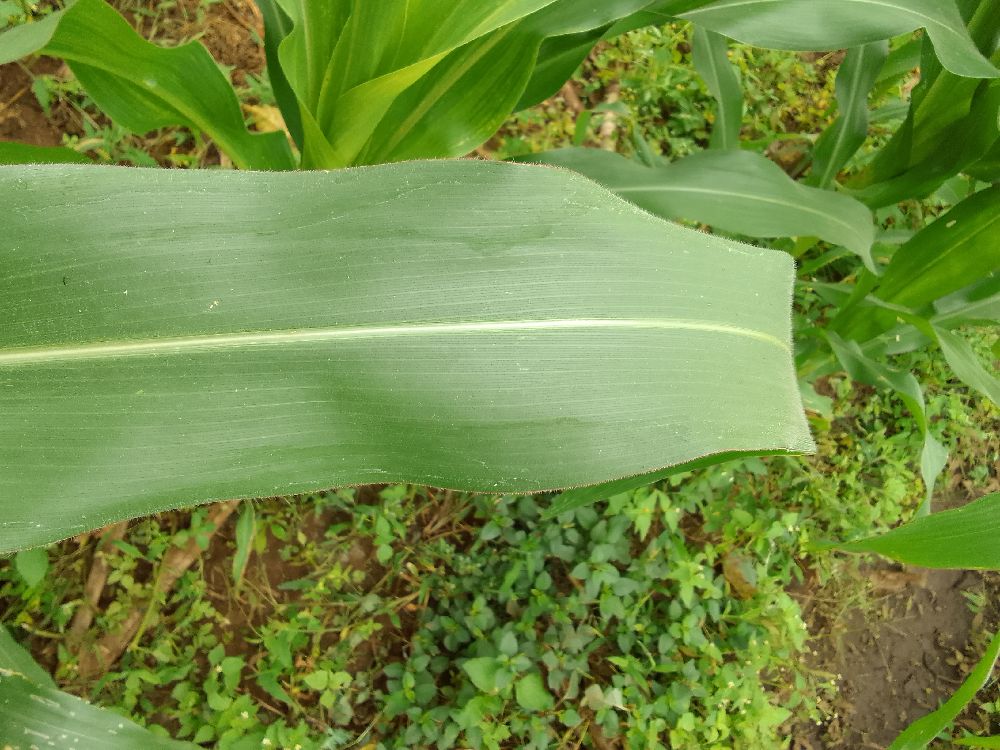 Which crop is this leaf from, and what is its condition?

maize, healthy
